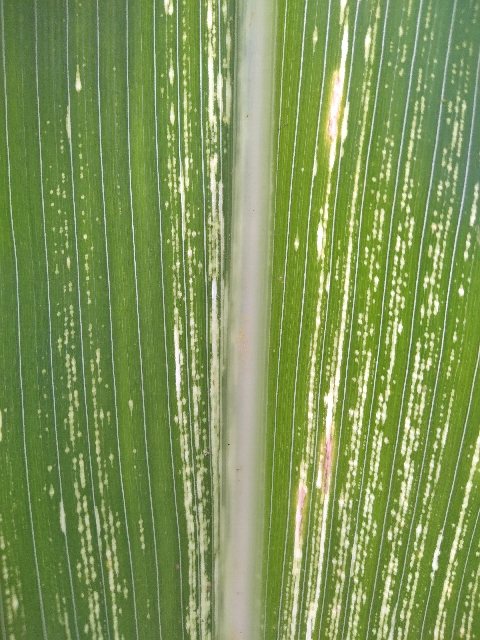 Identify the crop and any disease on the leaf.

maize, maize streak virus
